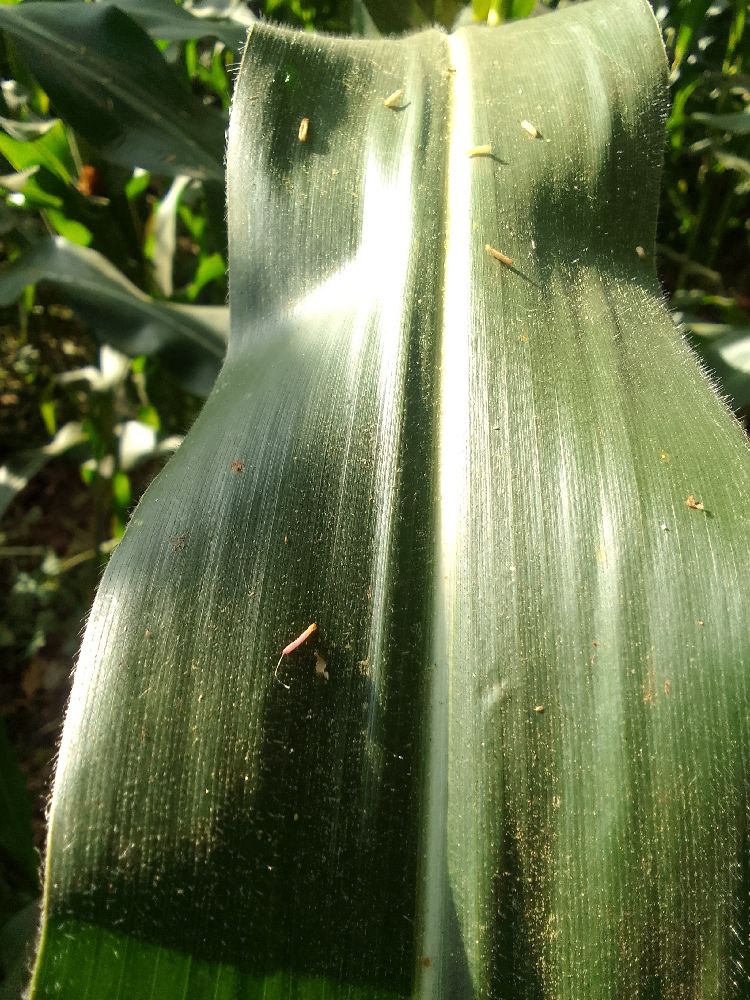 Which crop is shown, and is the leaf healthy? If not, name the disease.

maize, healthy
